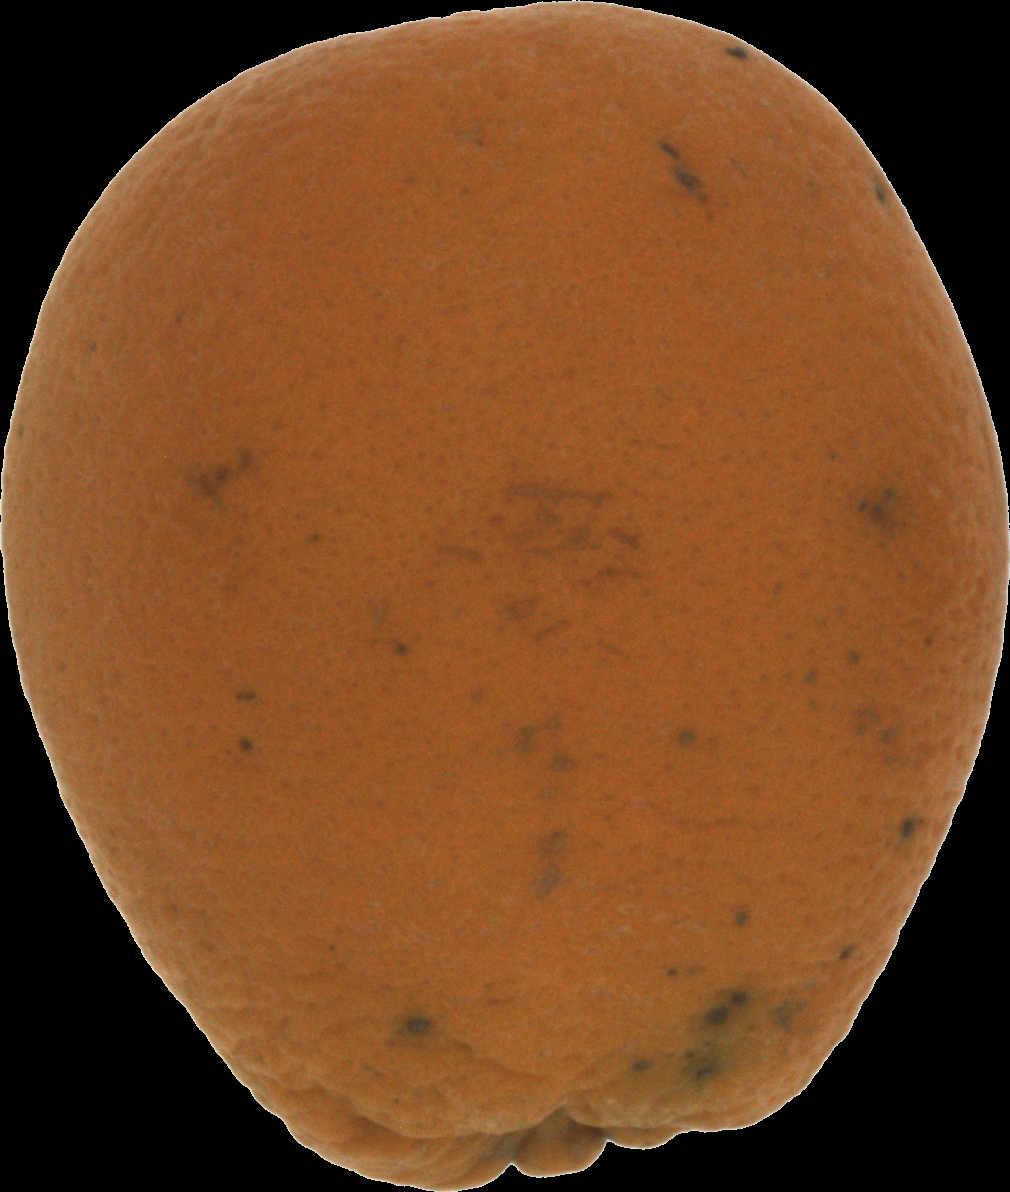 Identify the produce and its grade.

orange, bad
